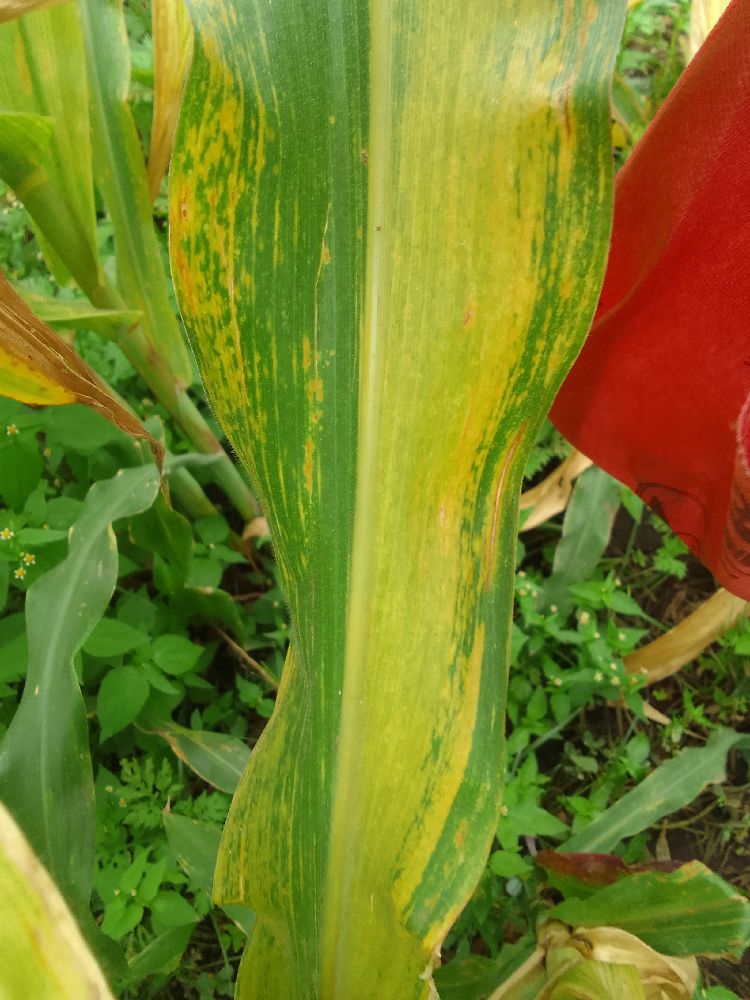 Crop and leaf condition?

maize, maize lethal necrosis
